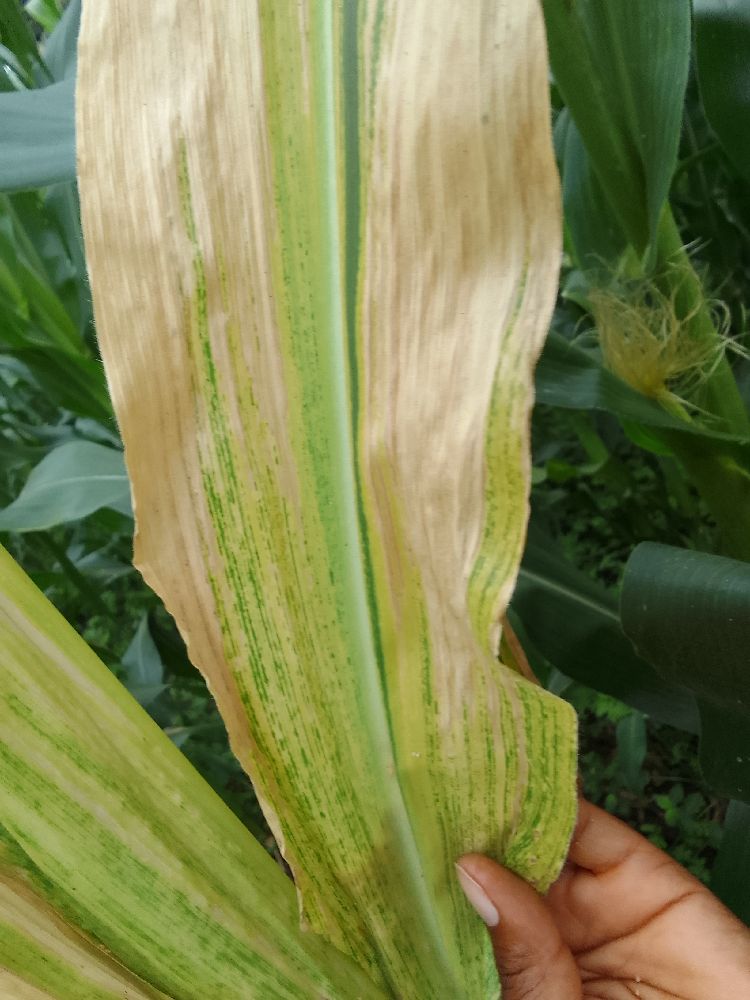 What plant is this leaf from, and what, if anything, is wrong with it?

maize, maize lethal necrosis
